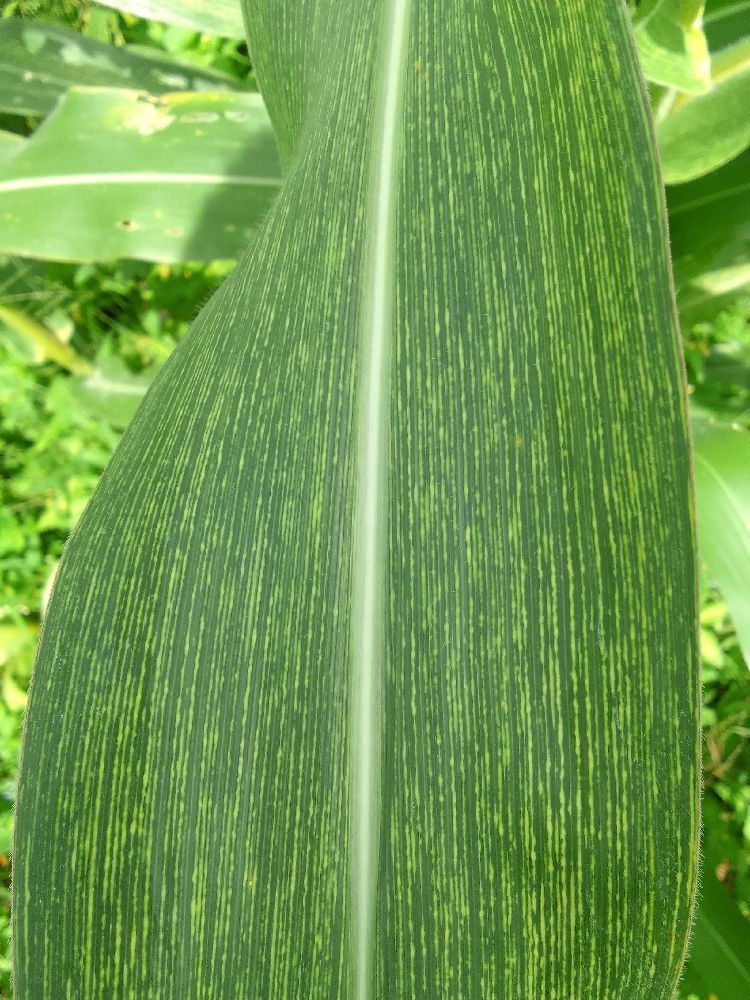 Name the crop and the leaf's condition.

maize, maize streak virus
